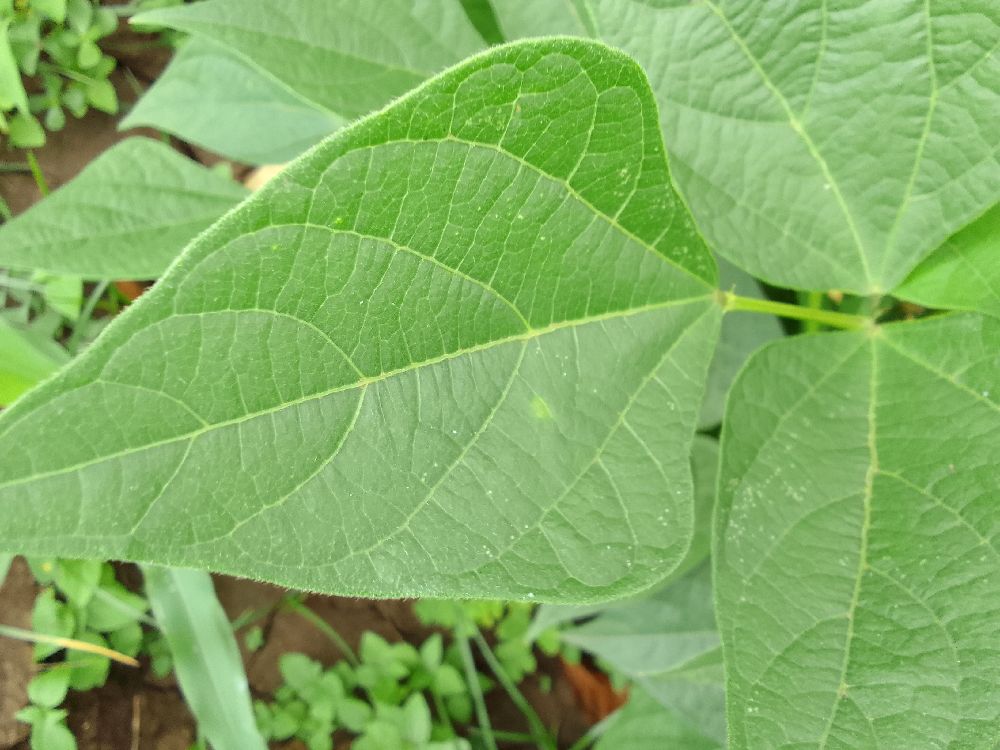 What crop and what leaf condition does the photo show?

common bean, healthy
